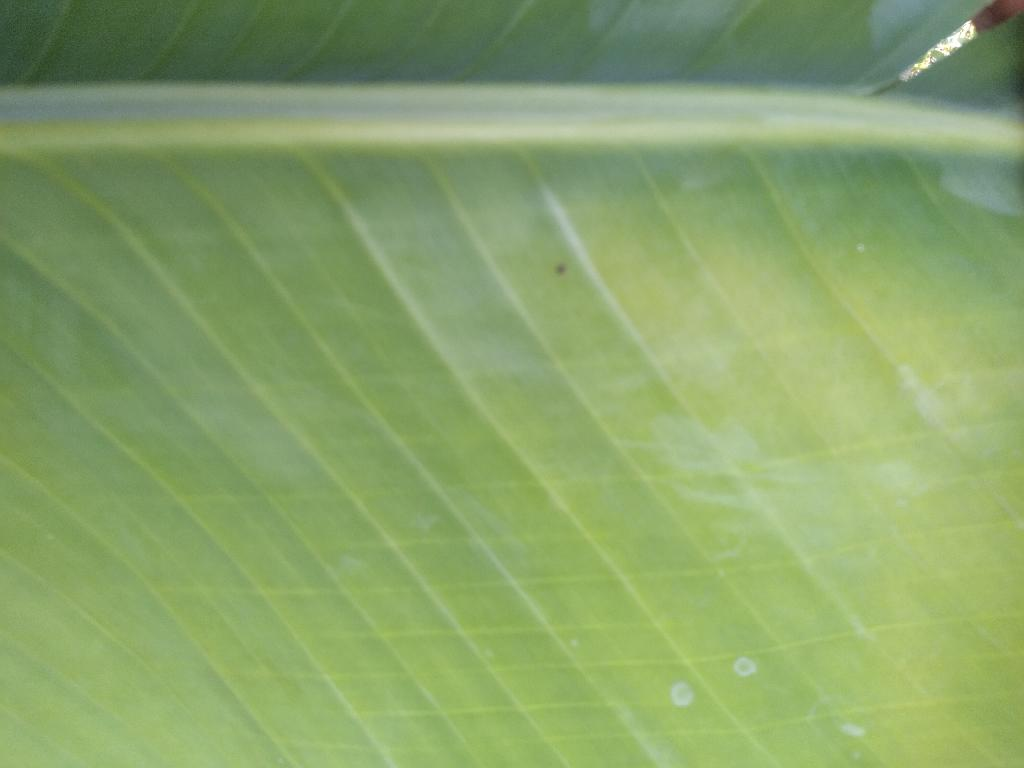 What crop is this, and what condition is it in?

banana, healthy
